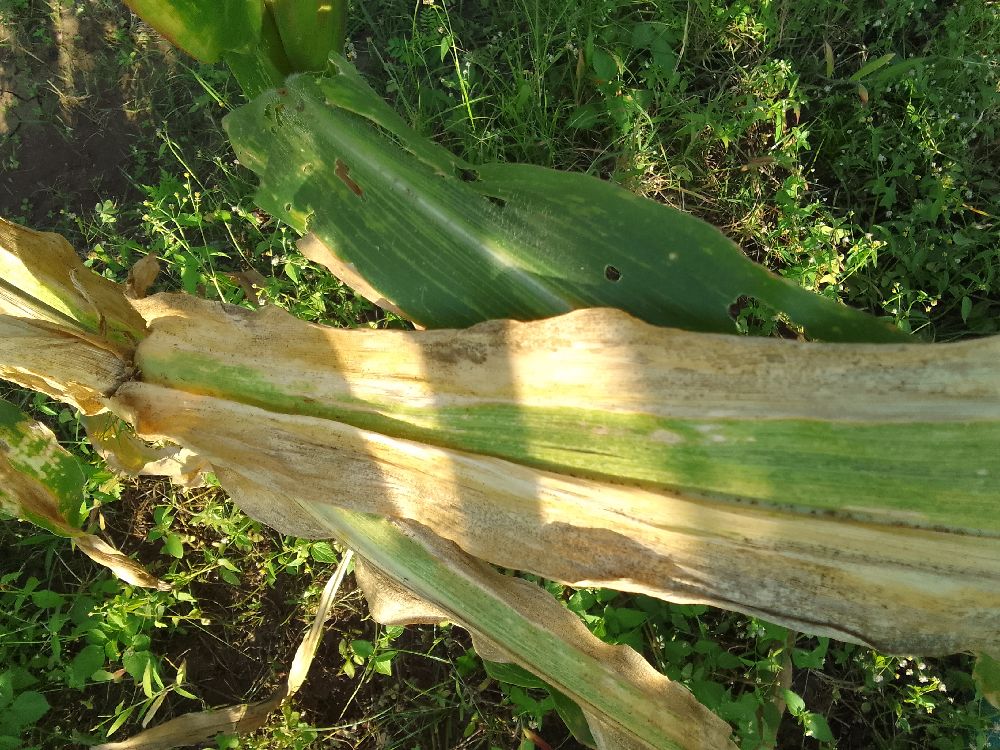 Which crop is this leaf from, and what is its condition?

maize, maize lethal necrosis
